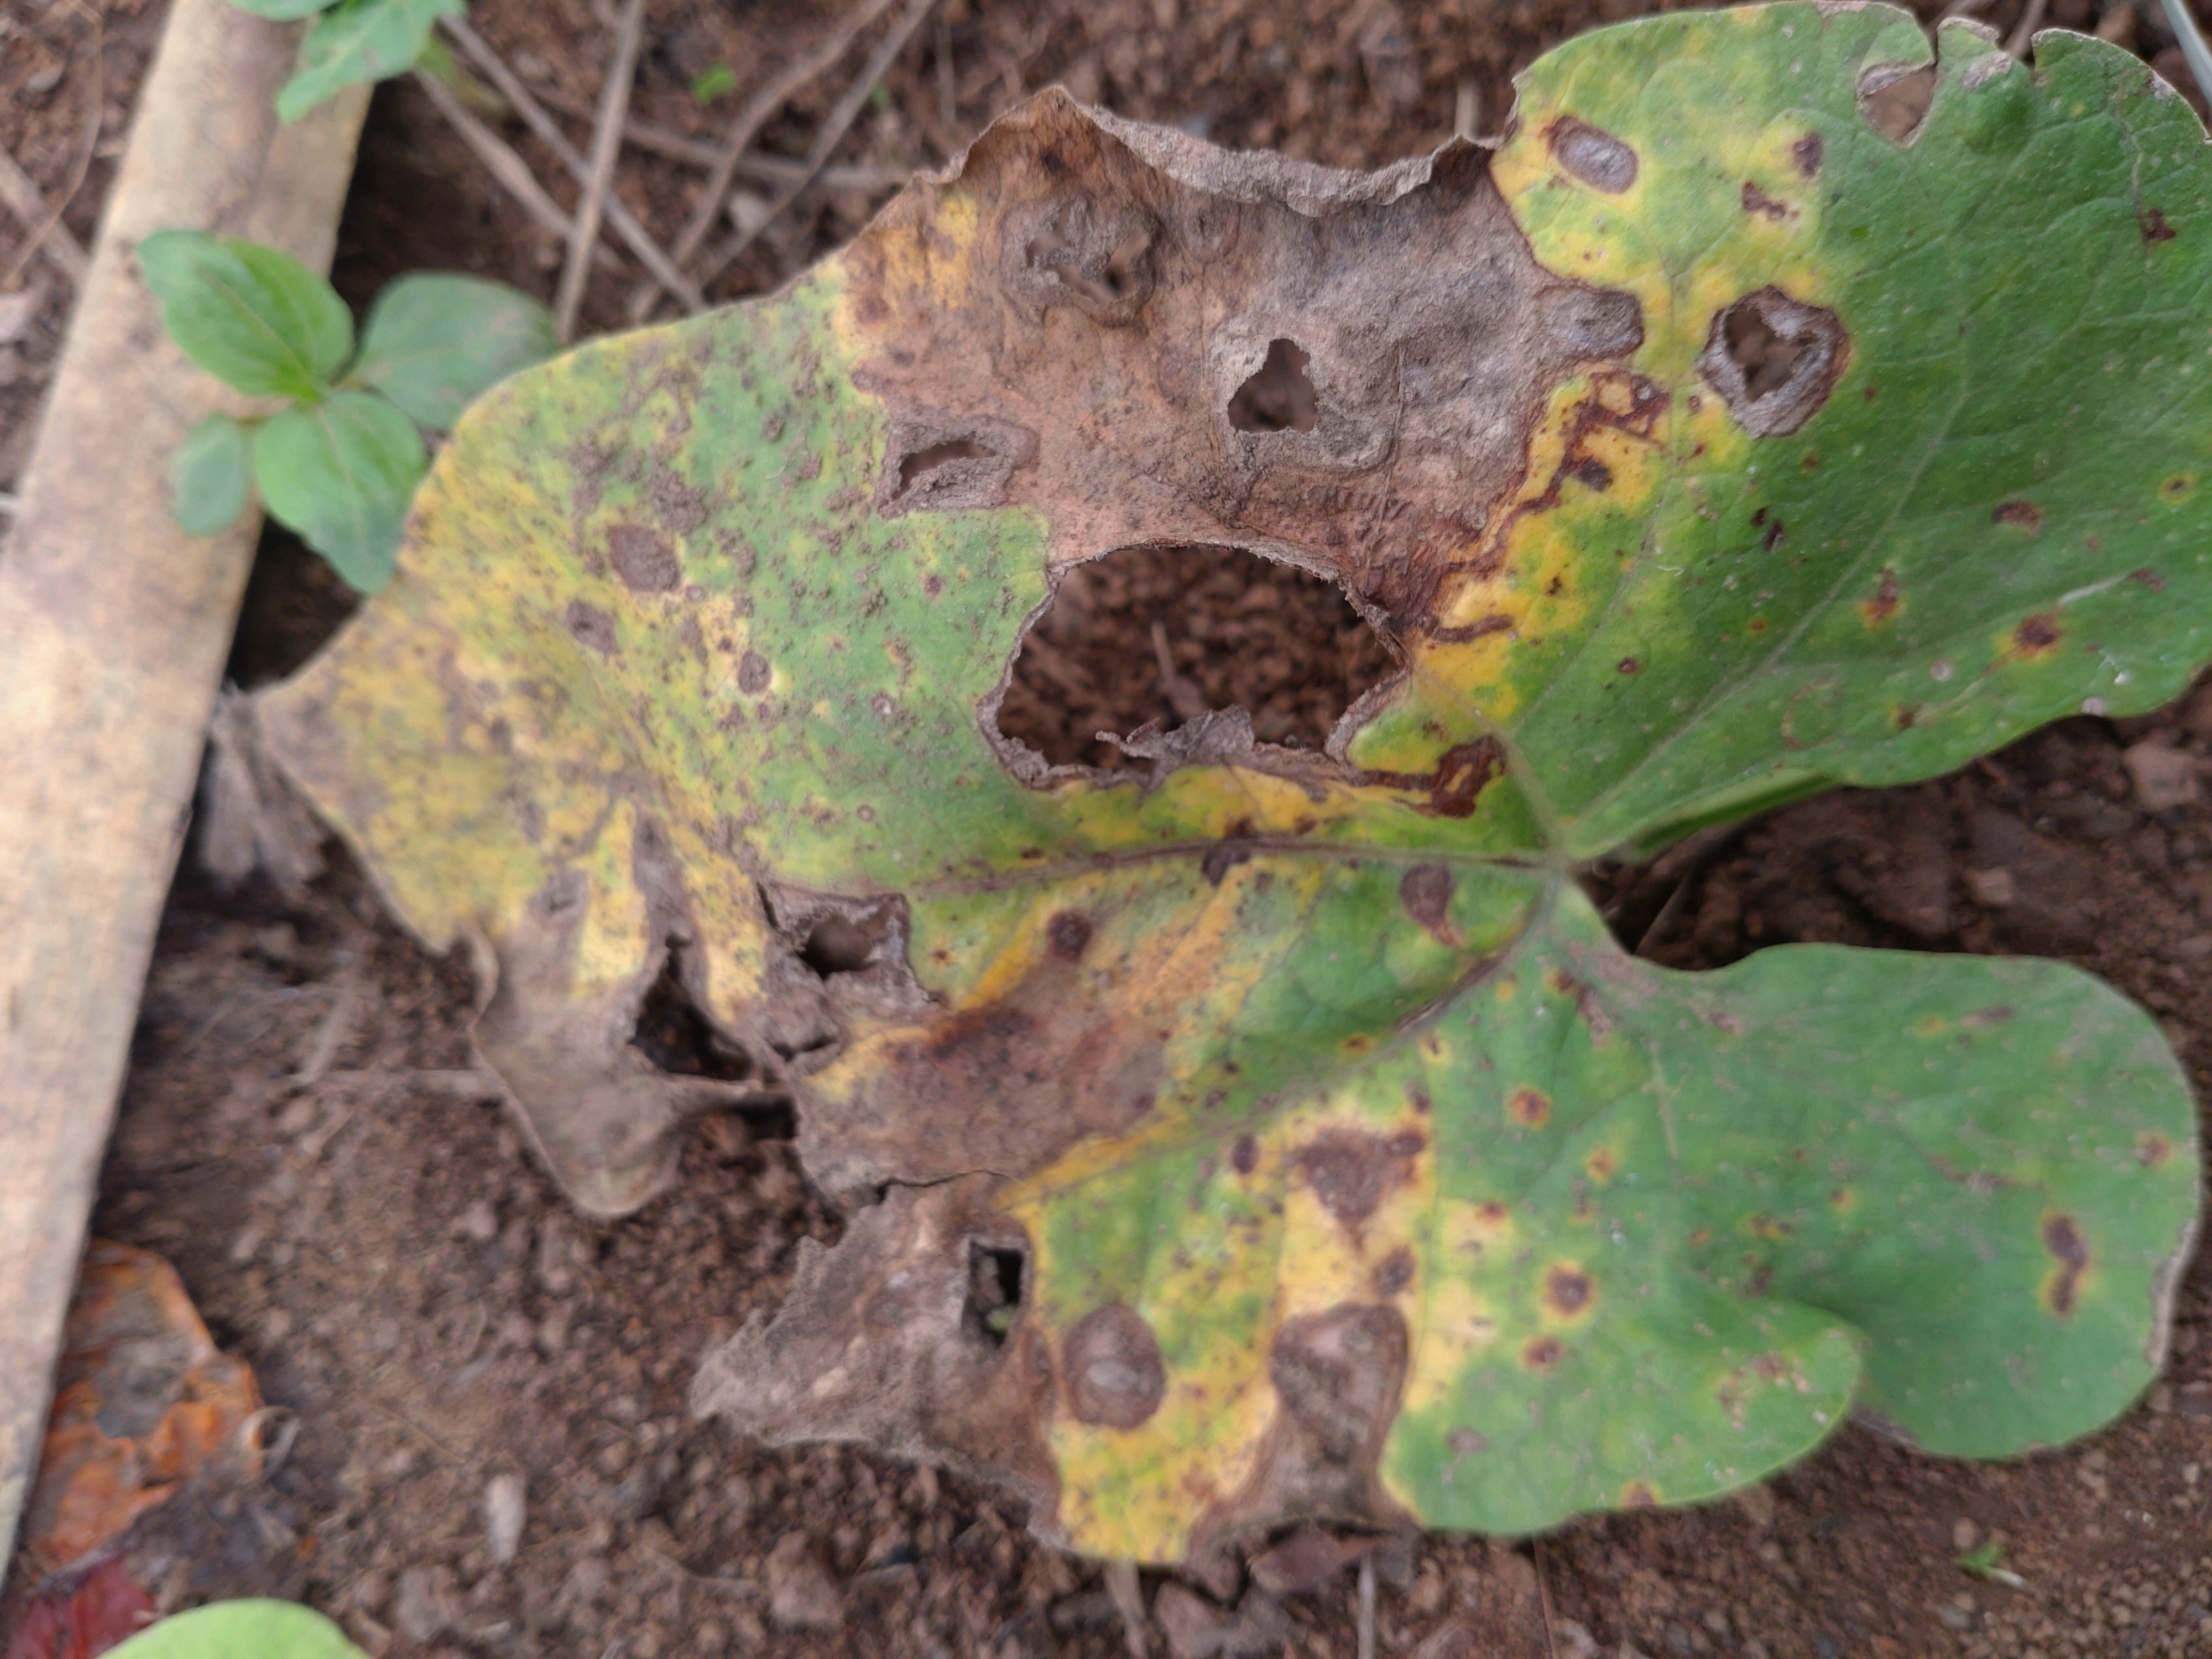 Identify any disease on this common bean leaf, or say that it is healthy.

rust
